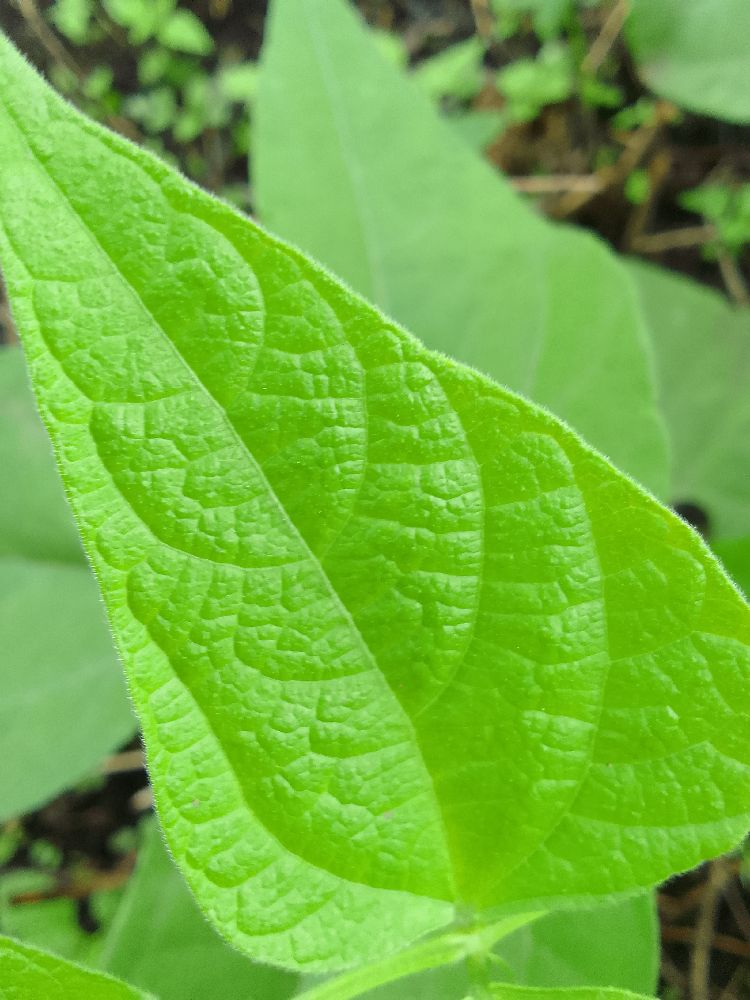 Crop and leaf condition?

common bean, healthy
